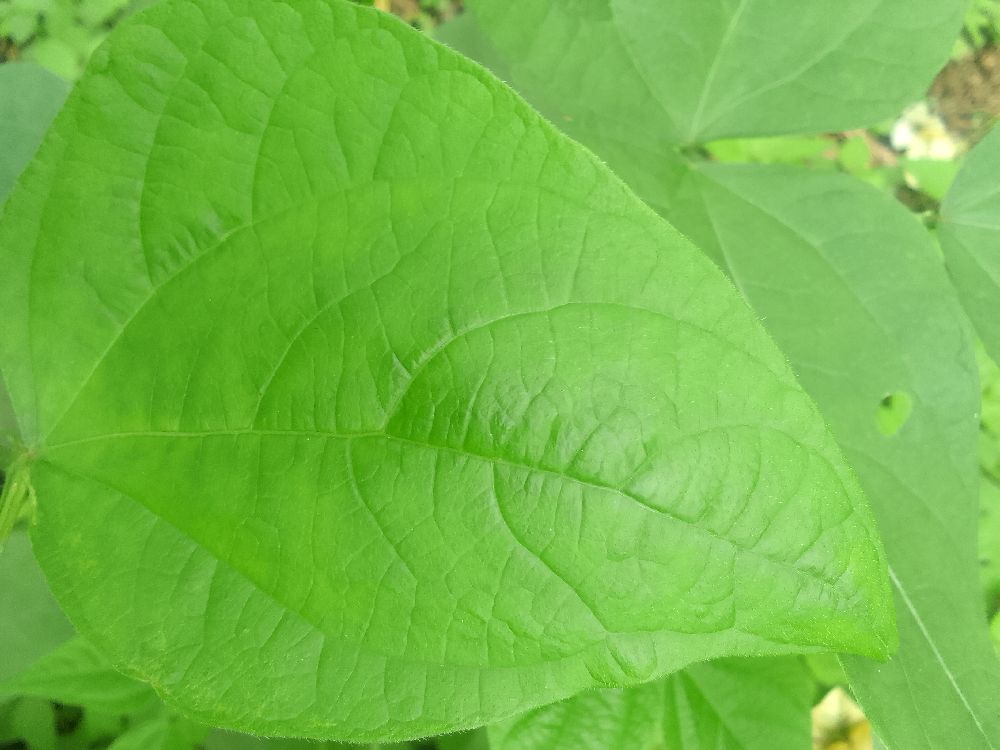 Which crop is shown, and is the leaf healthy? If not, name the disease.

common bean, healthy
